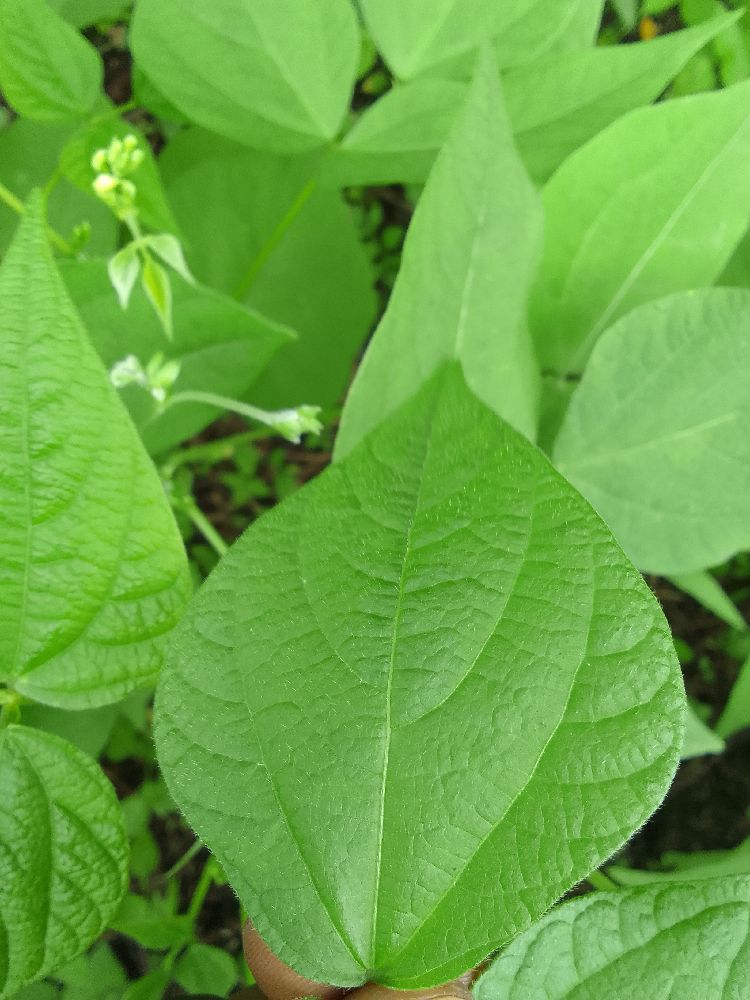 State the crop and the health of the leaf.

common bean, healthy
